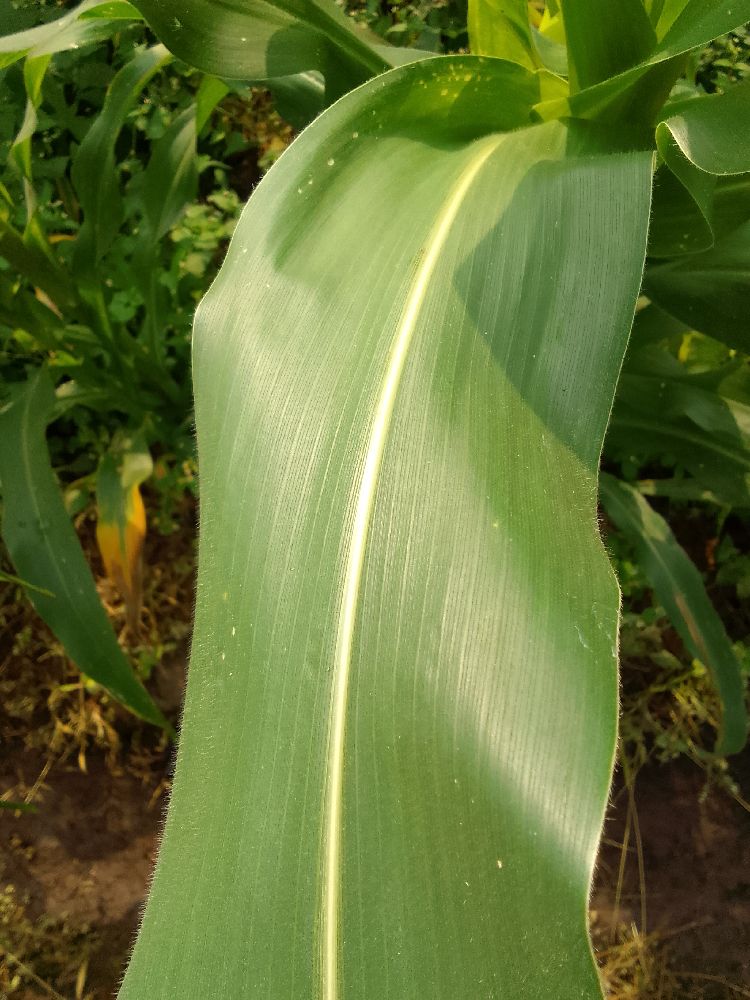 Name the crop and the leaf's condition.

maize, healthy
